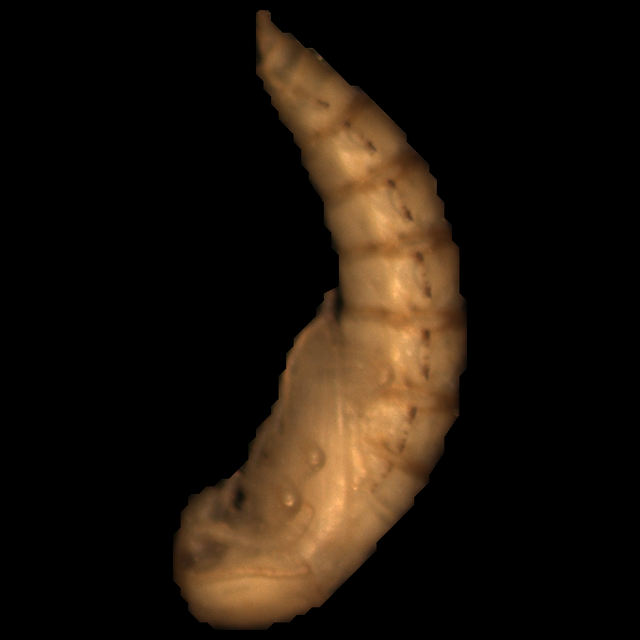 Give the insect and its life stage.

mealworm pupa
